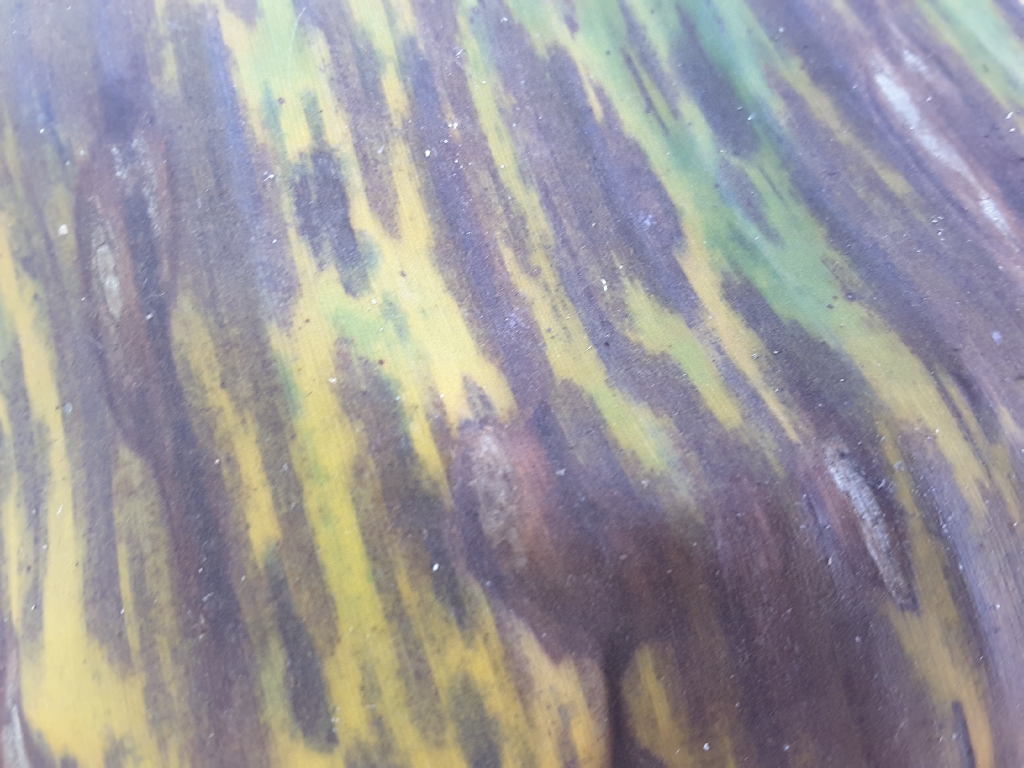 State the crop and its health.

banana, black sigatoka
